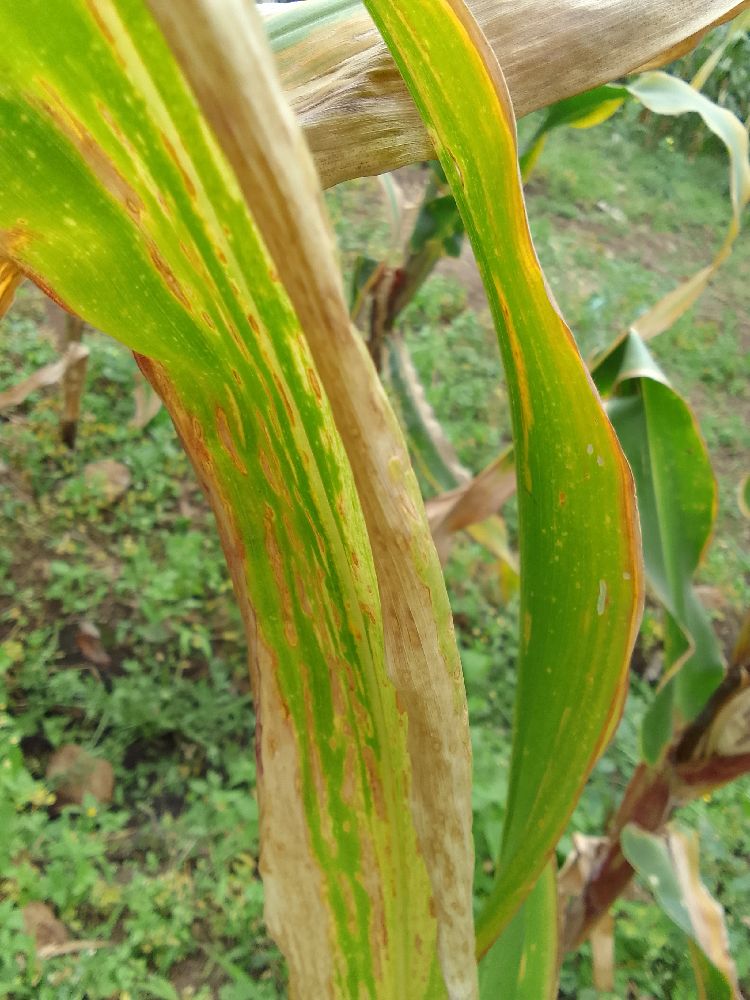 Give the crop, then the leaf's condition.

maize, maize lethal necrosis
